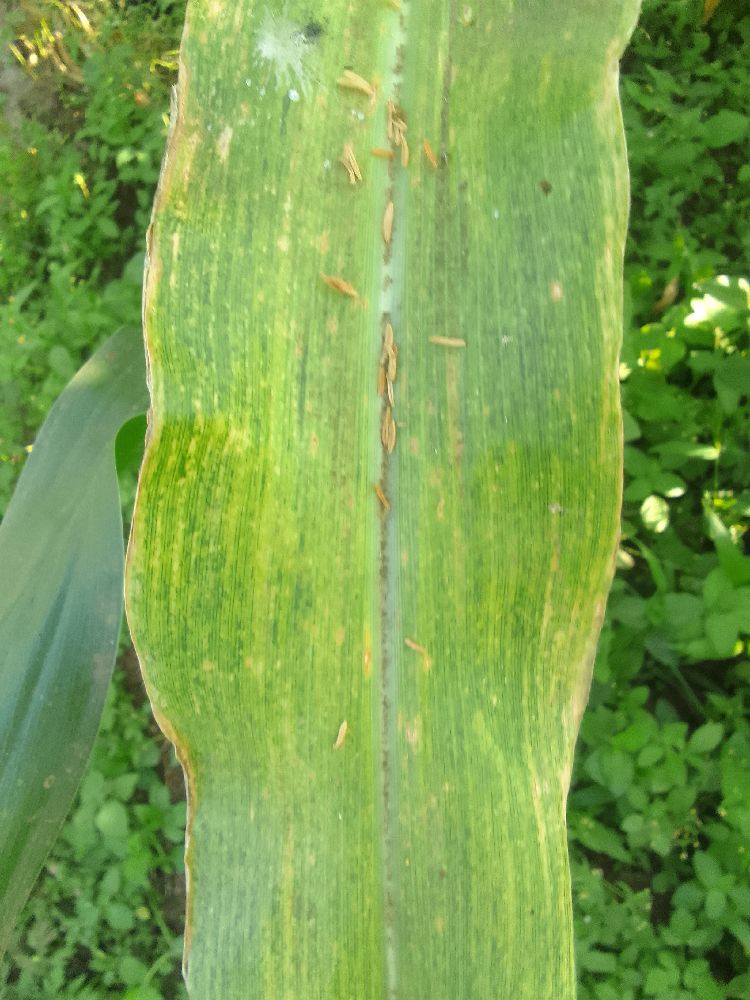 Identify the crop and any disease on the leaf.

maize, maize lethal necrosis
